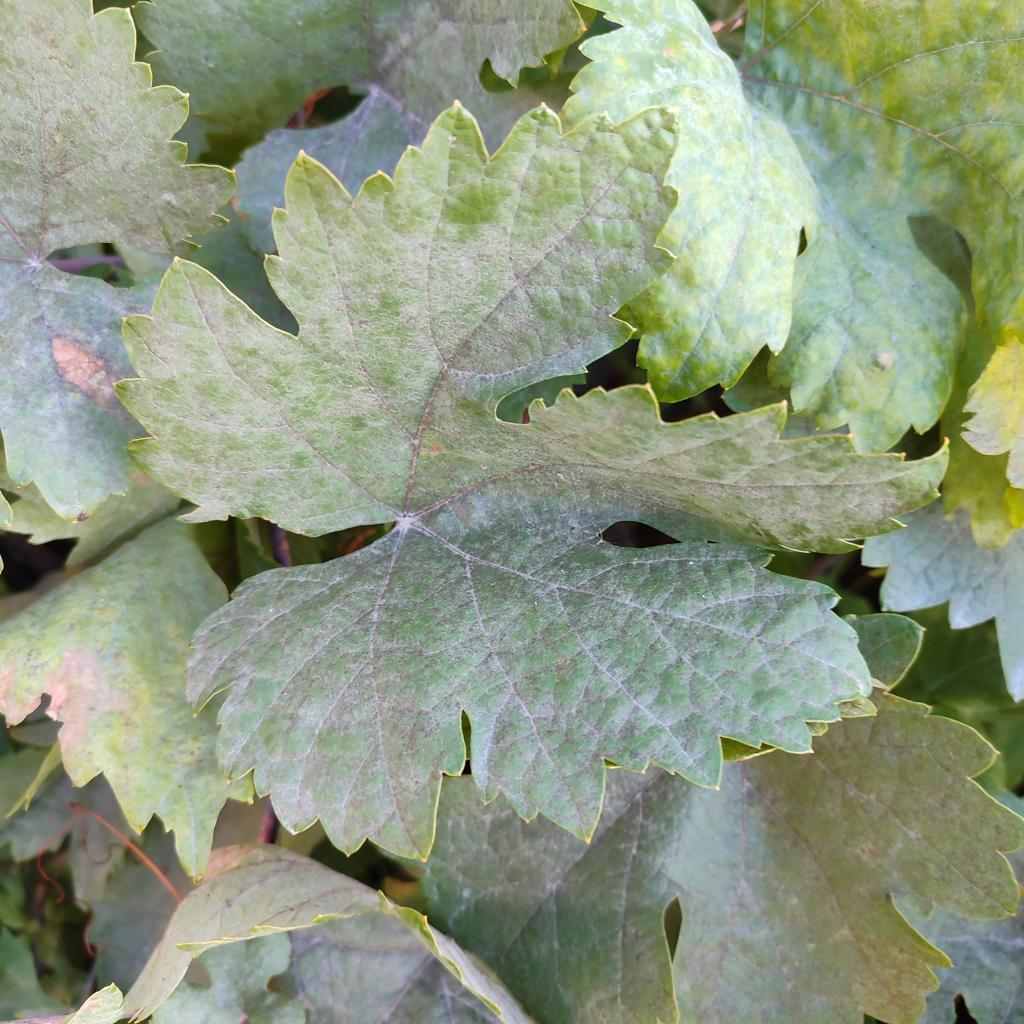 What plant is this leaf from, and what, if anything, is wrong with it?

grapevine, powdery mildew
